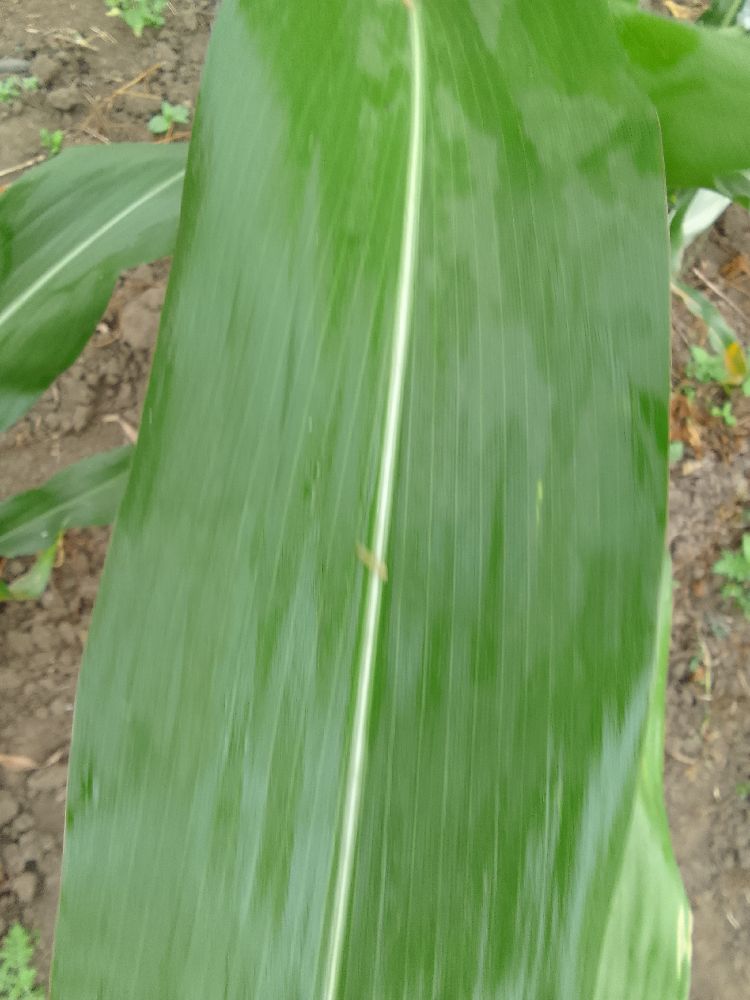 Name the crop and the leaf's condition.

maize, healthy
